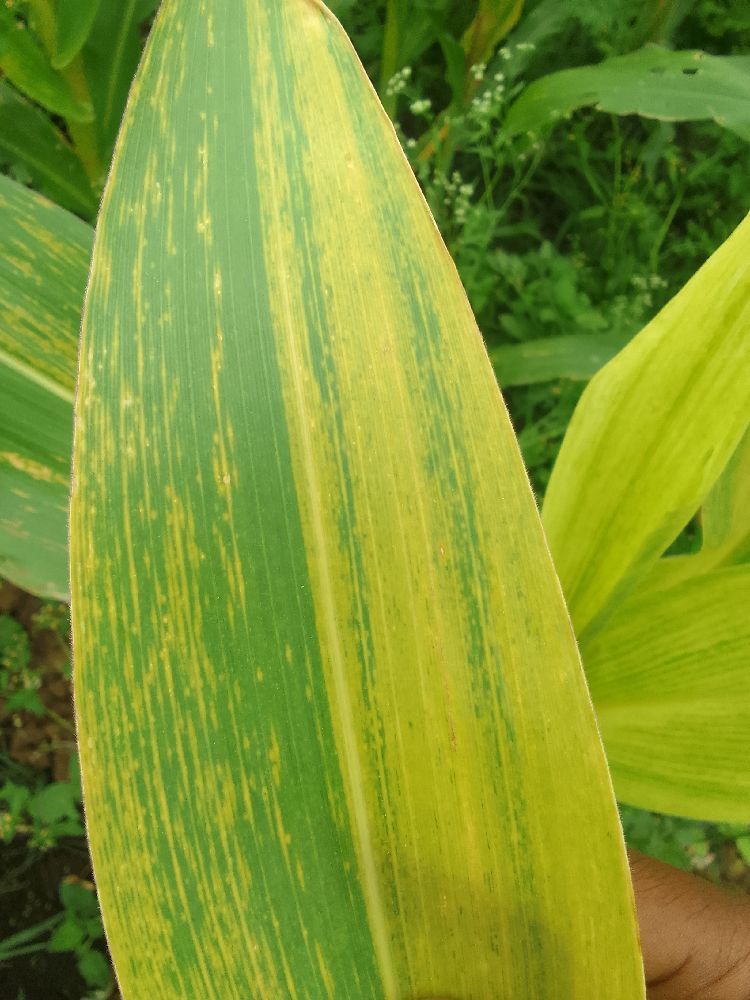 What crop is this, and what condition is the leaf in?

maize, maize lethal necrosis
